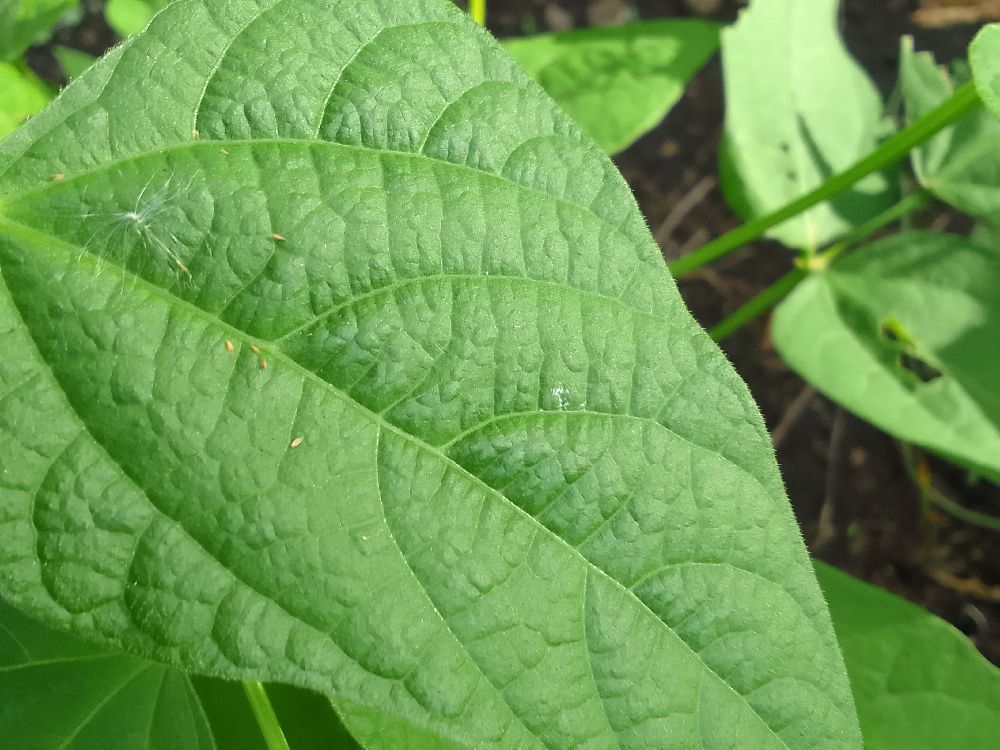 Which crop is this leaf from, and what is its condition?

common bean, healthy
